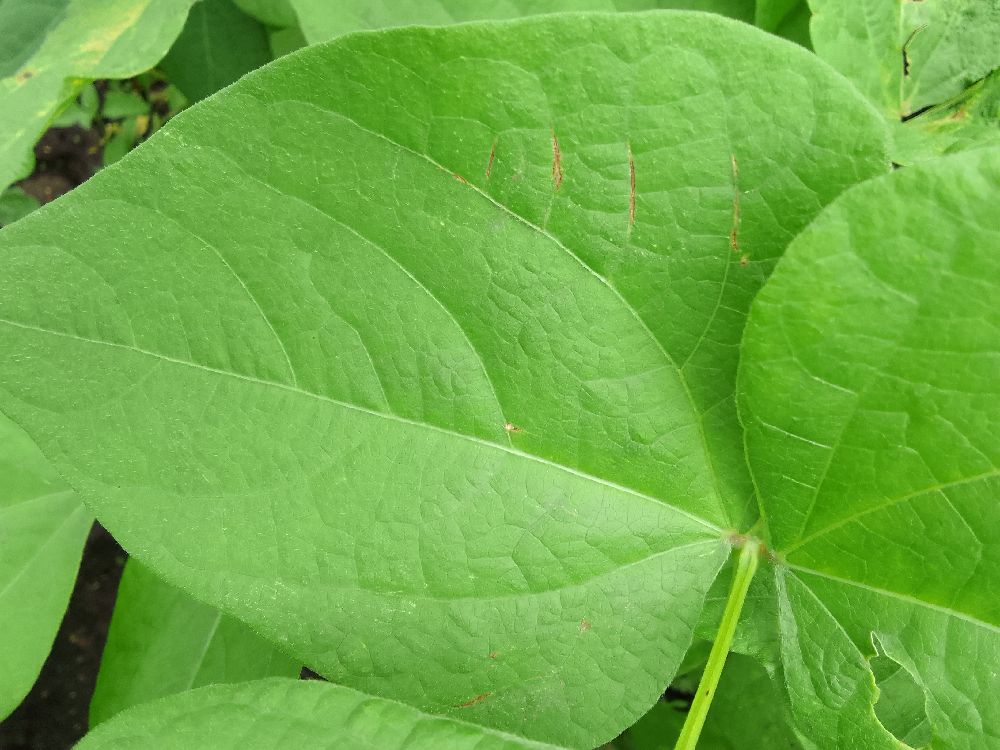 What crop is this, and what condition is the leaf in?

common bean, healthy
